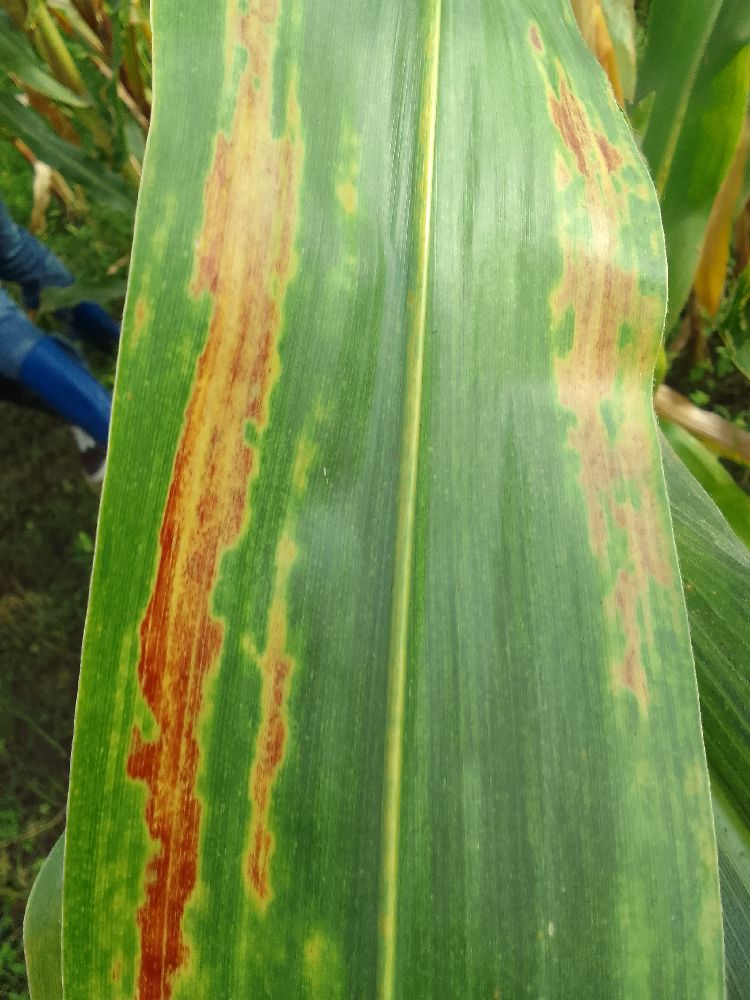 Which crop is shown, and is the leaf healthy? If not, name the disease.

maize, maize lethal necrosis
